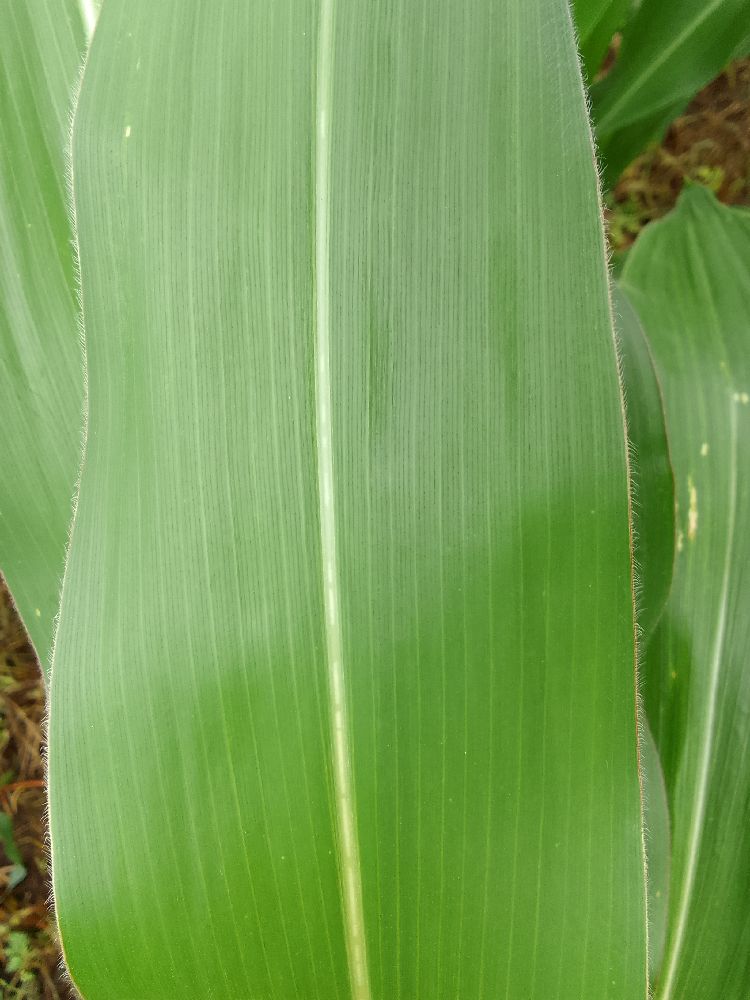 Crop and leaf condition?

maize, healthy
